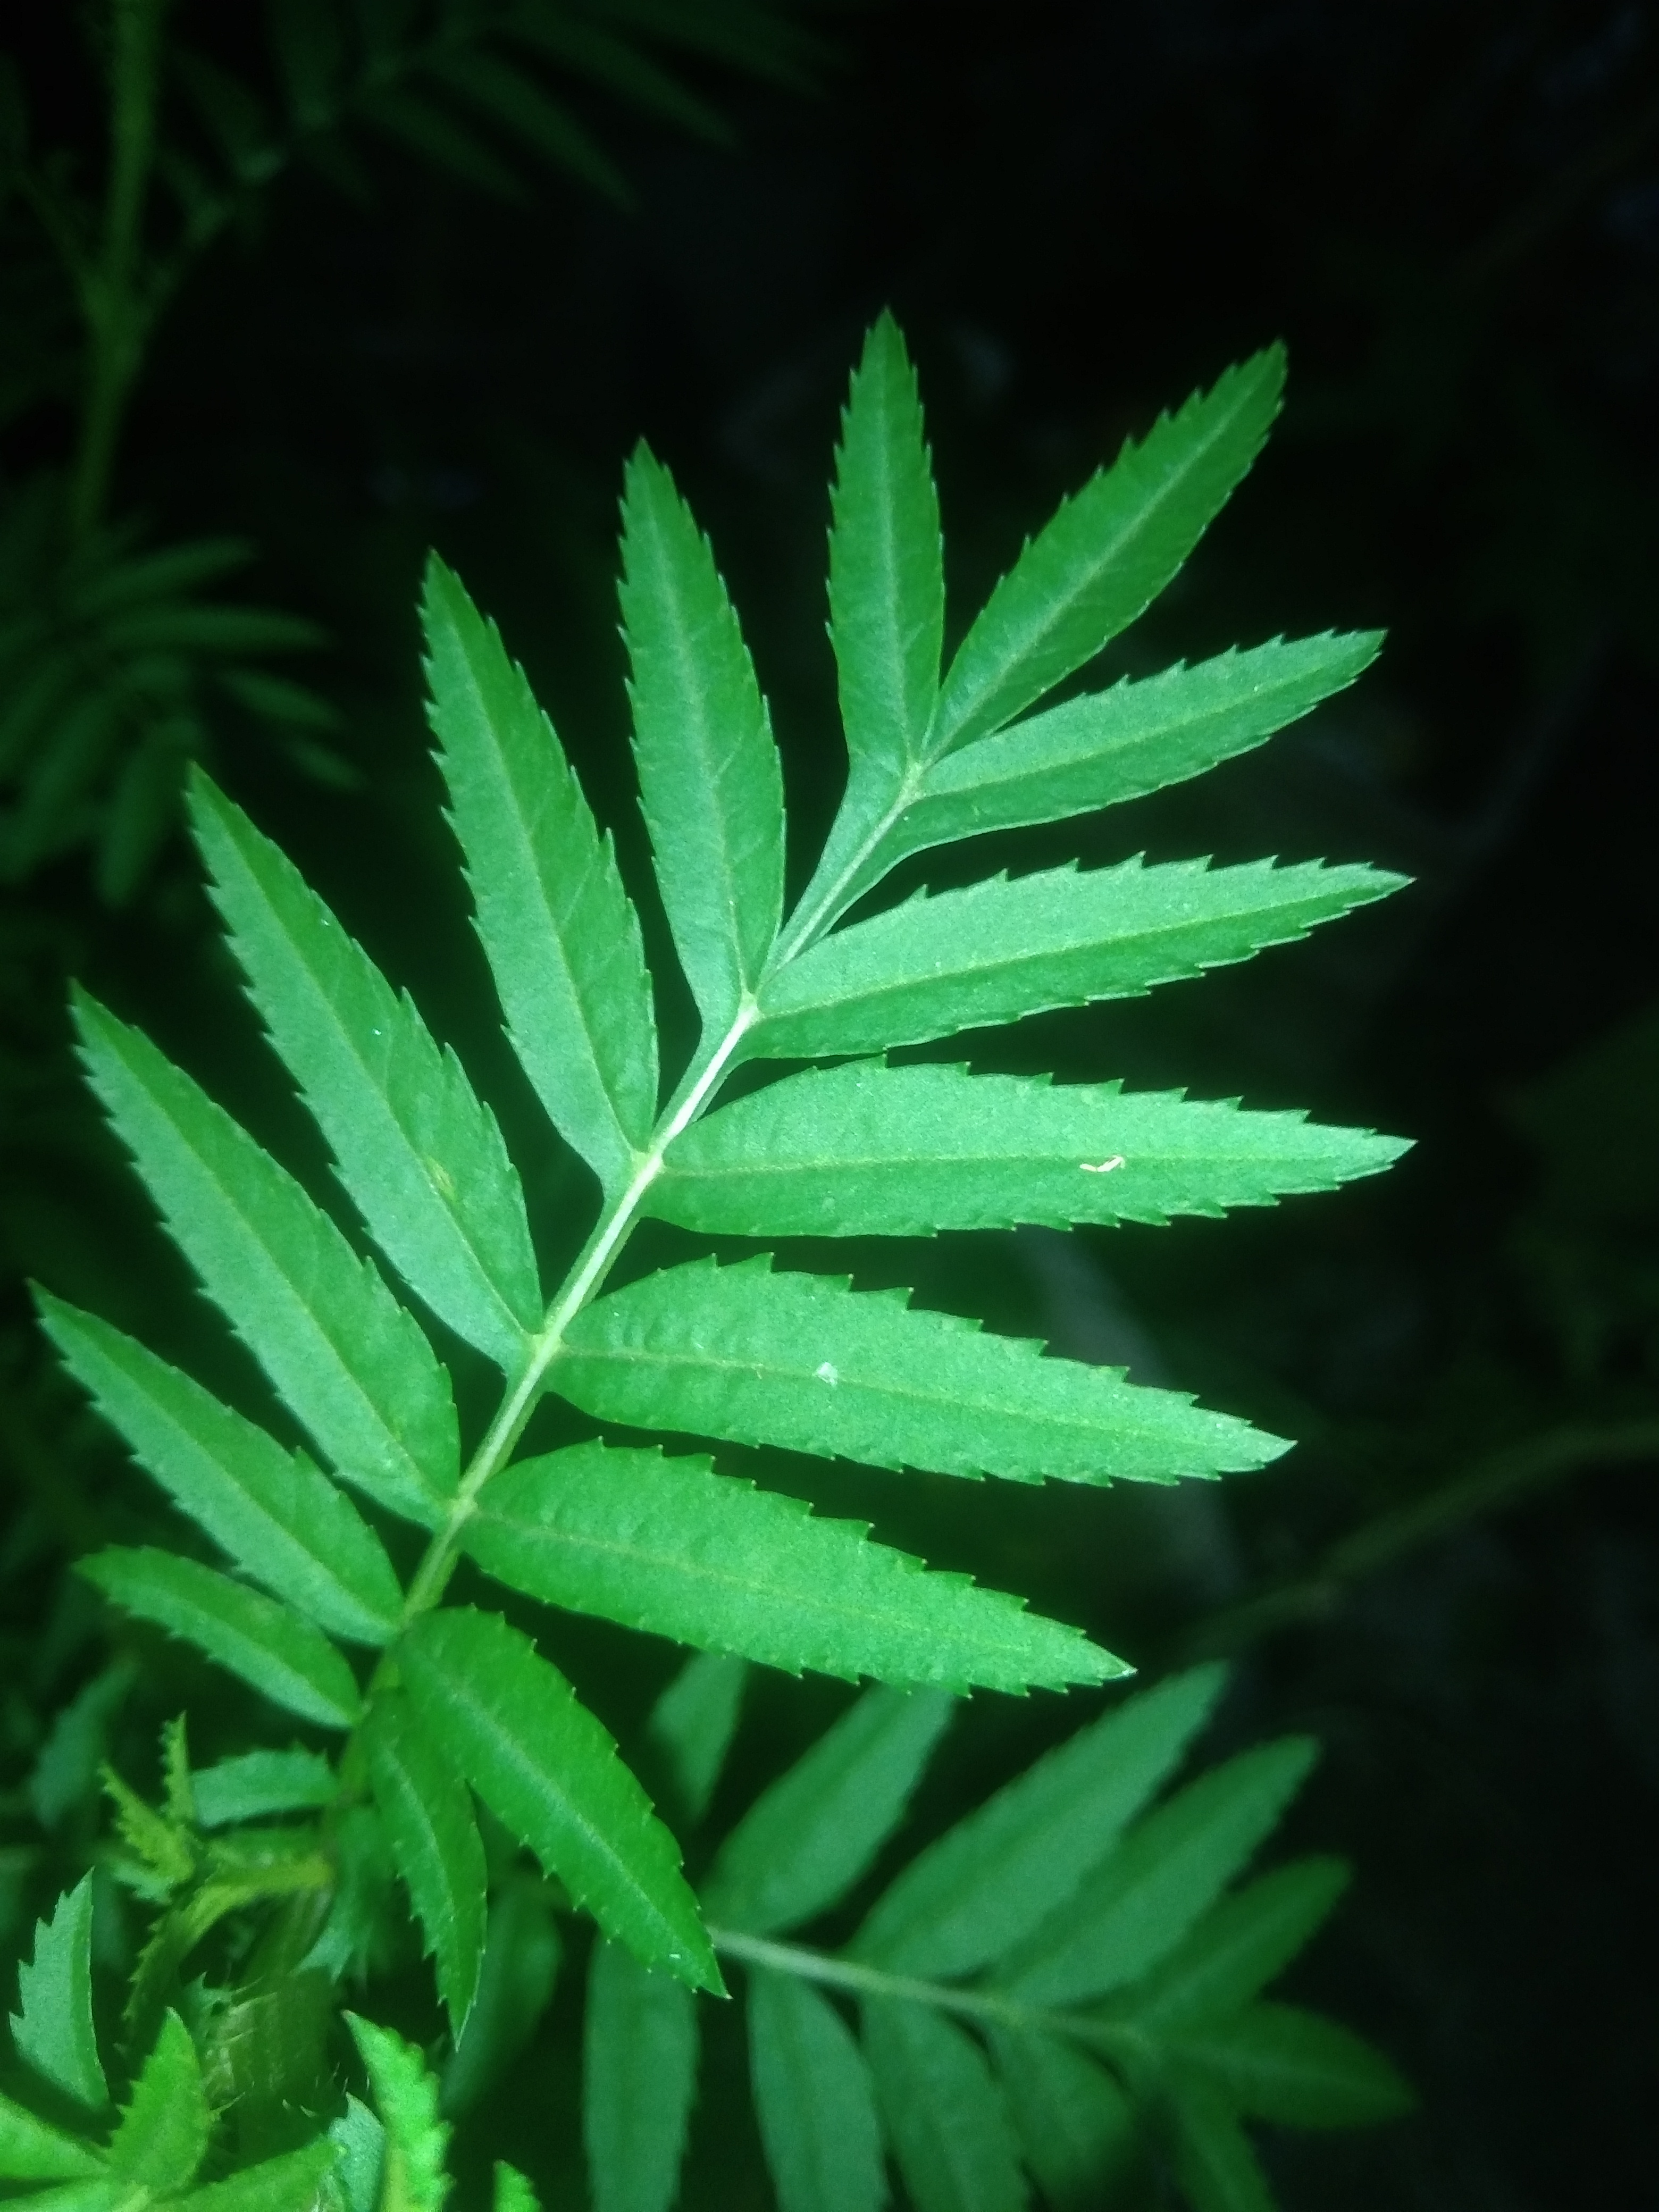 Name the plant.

marigold
